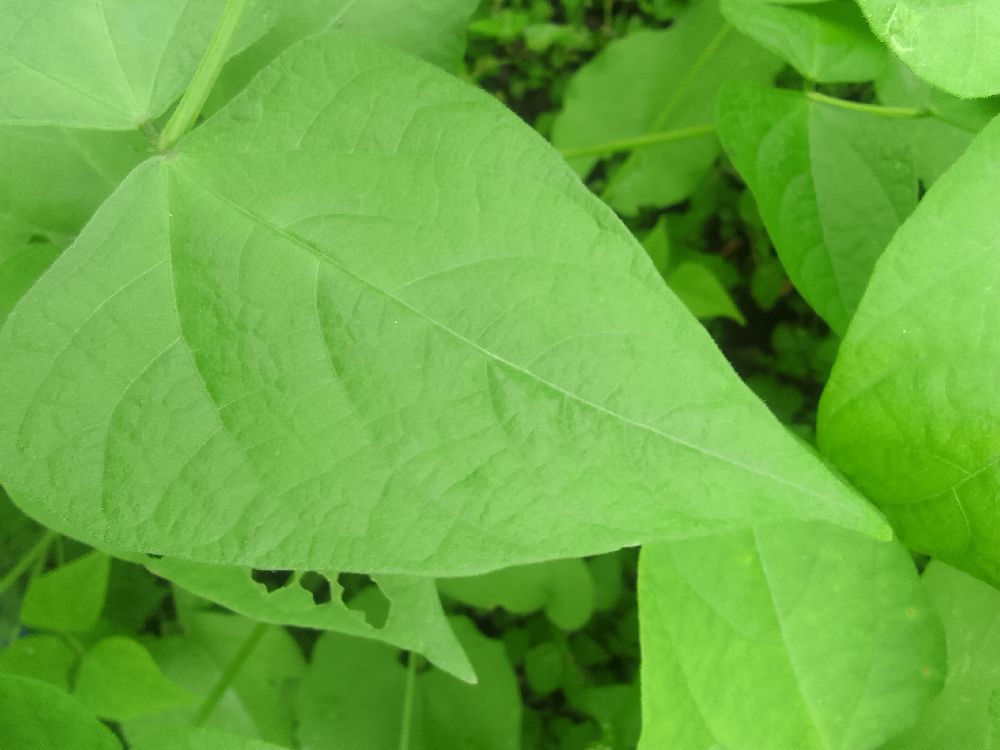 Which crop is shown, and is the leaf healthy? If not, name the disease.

common bean, healthy
